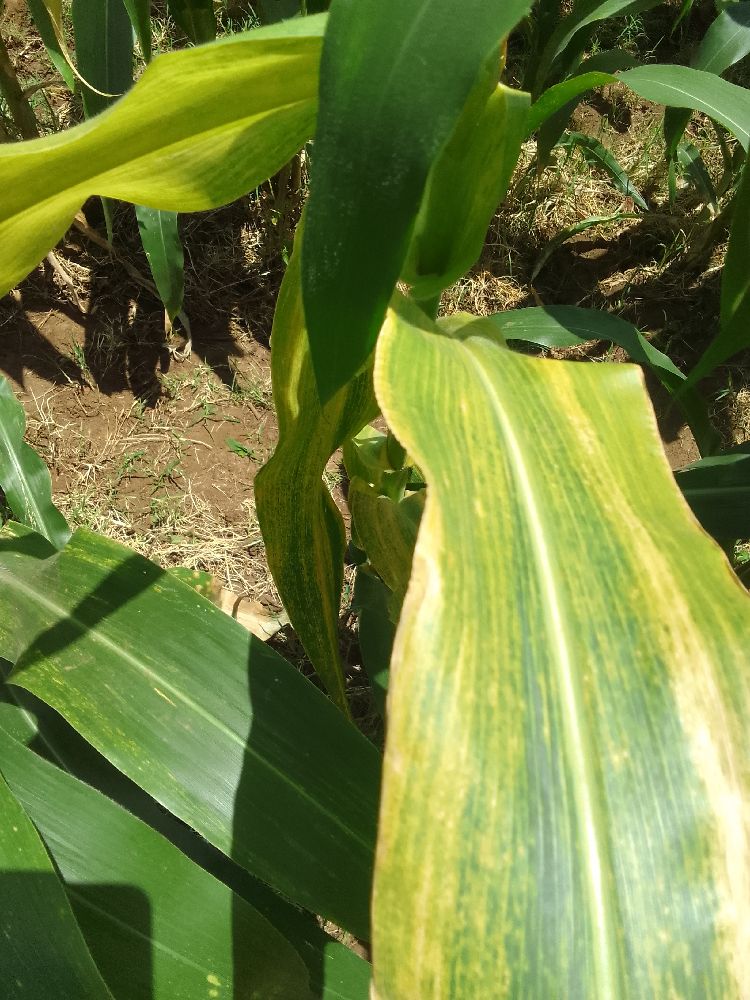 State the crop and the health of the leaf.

maize, maize lethal necrosis
